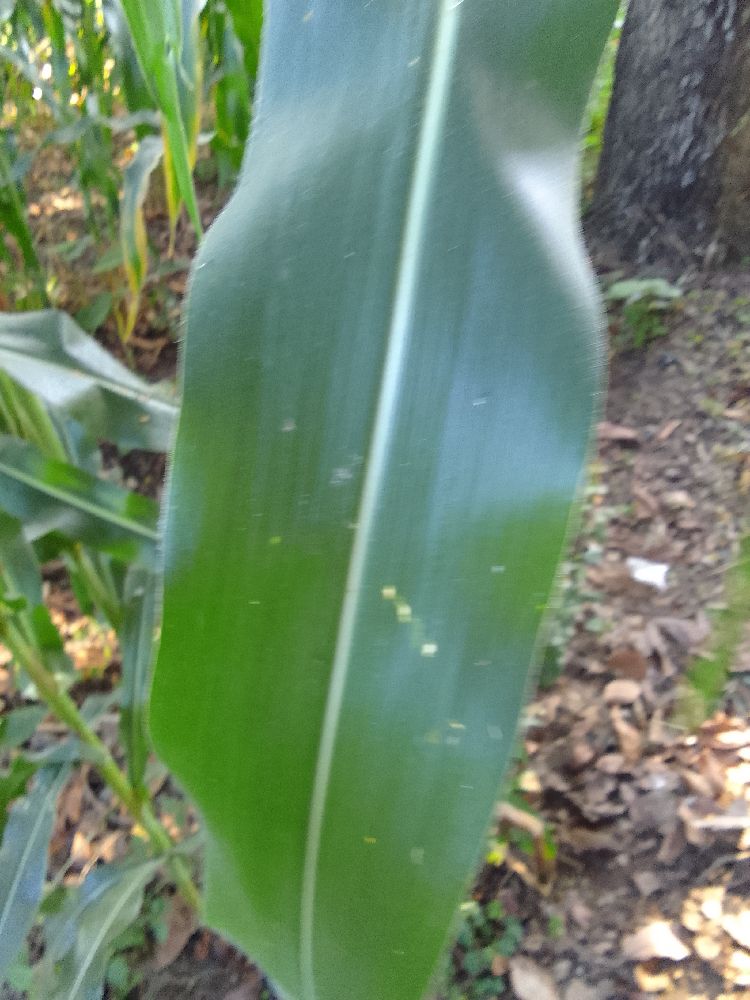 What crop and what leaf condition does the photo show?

maize, healthy
